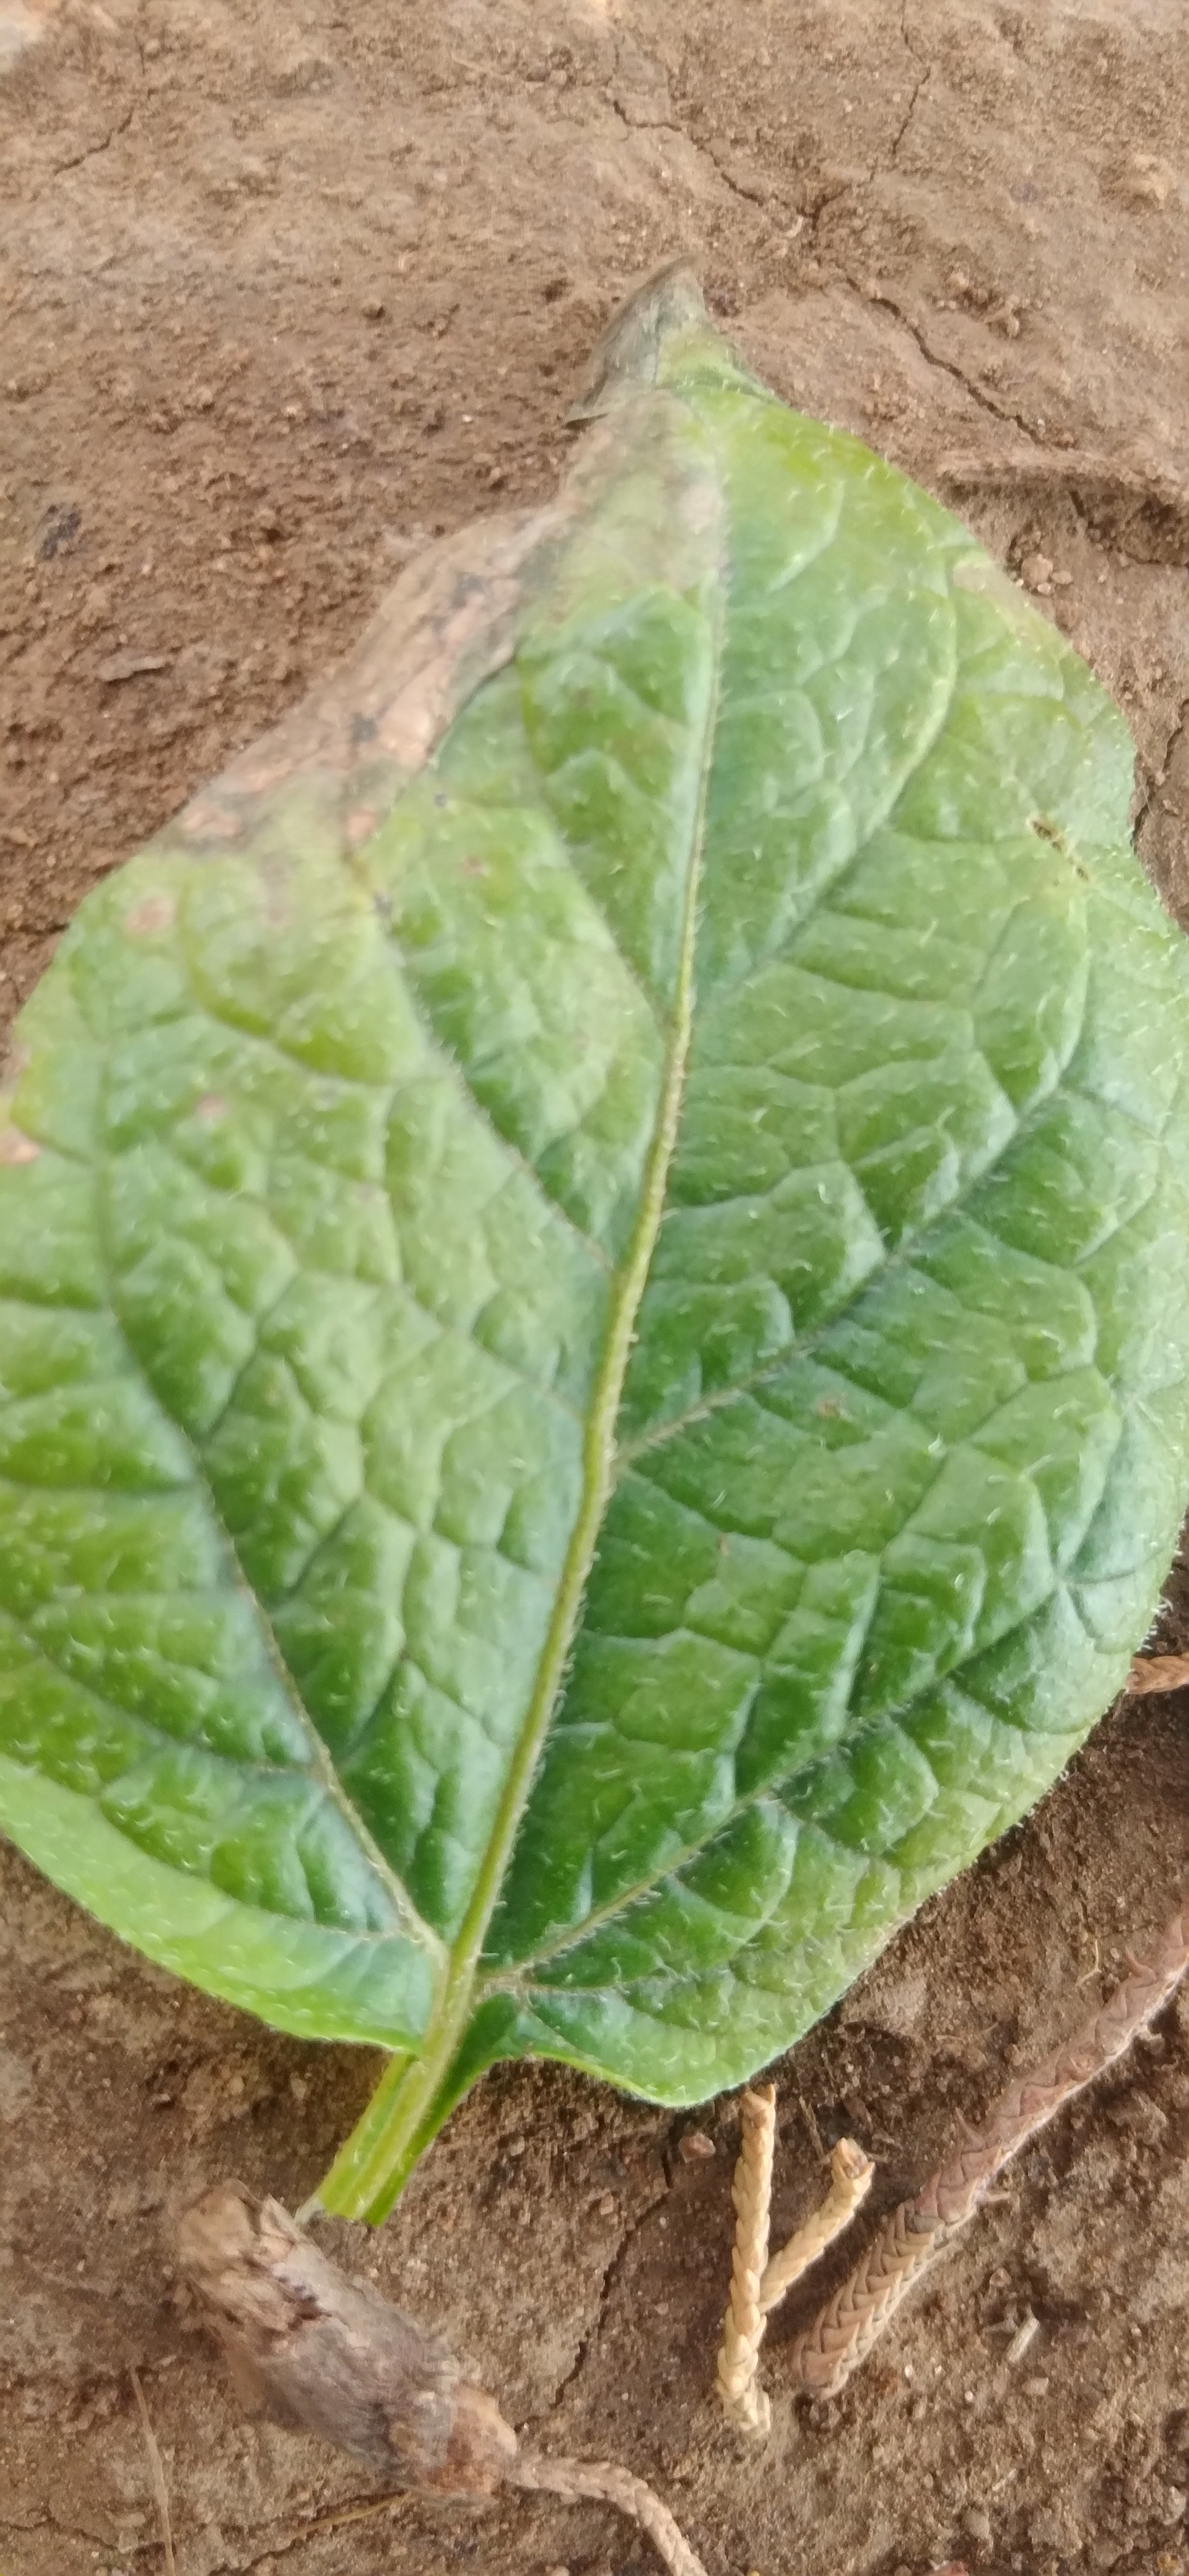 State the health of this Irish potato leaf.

early blight
